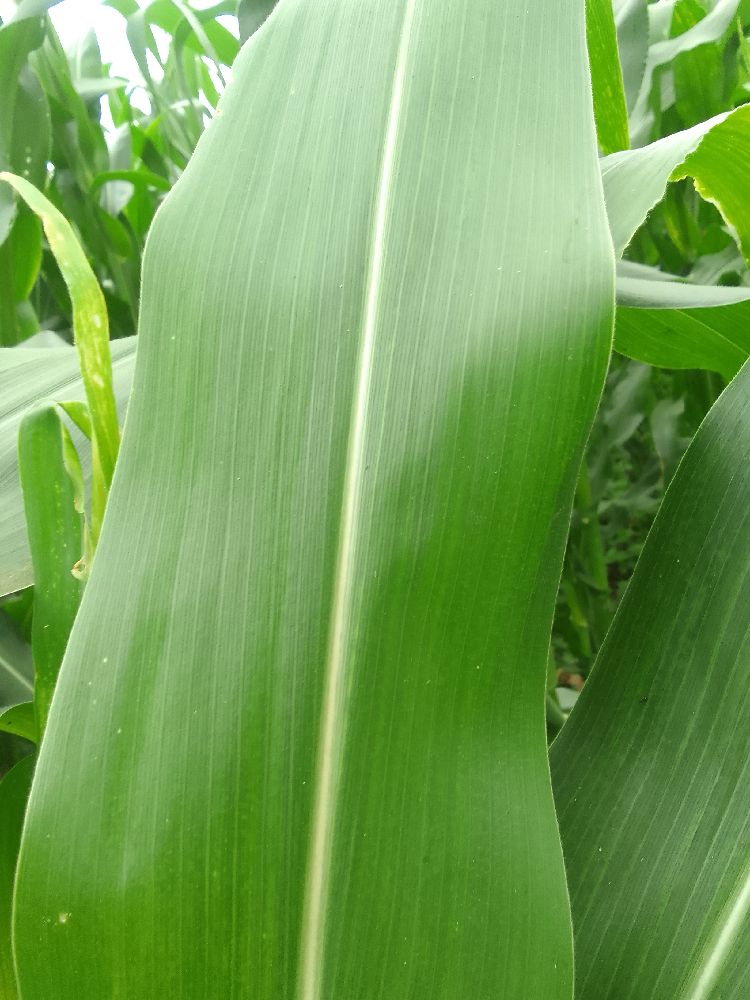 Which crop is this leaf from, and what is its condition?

maize, healthy
